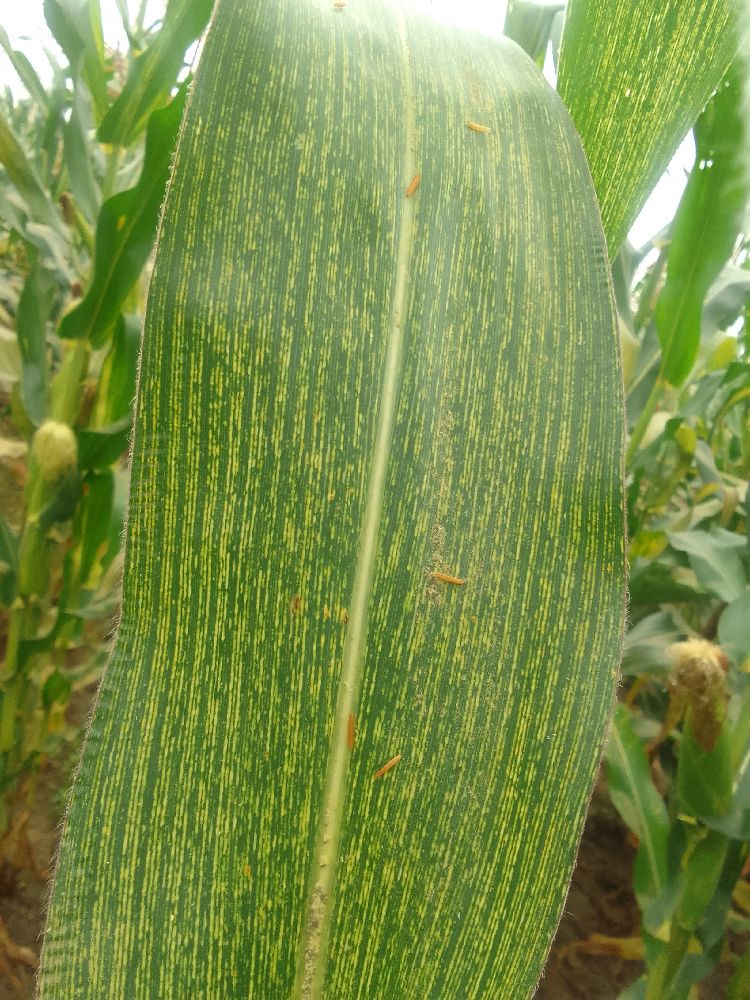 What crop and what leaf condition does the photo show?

maize, maize streak virus
